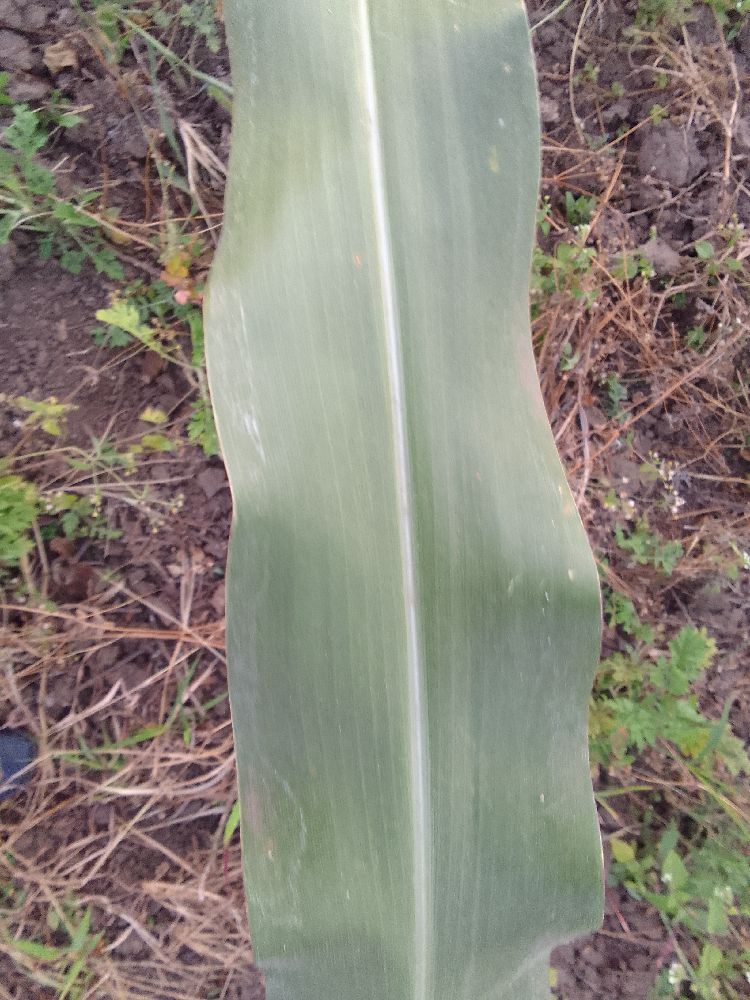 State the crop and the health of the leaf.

maize, healthy
